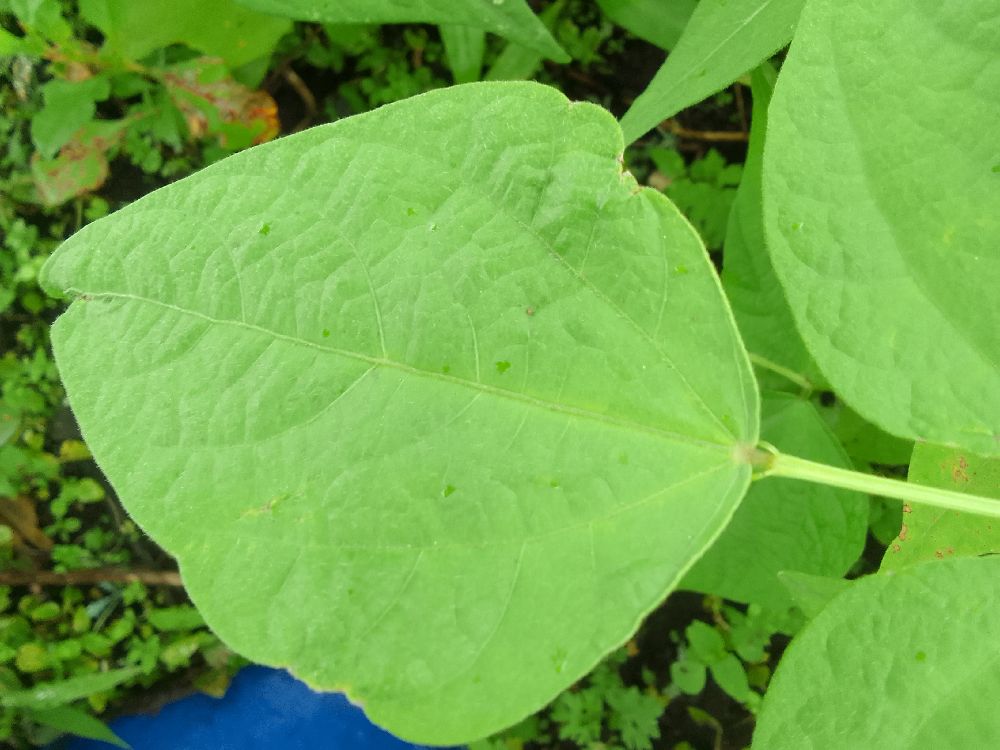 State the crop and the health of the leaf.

common bean, healthy
